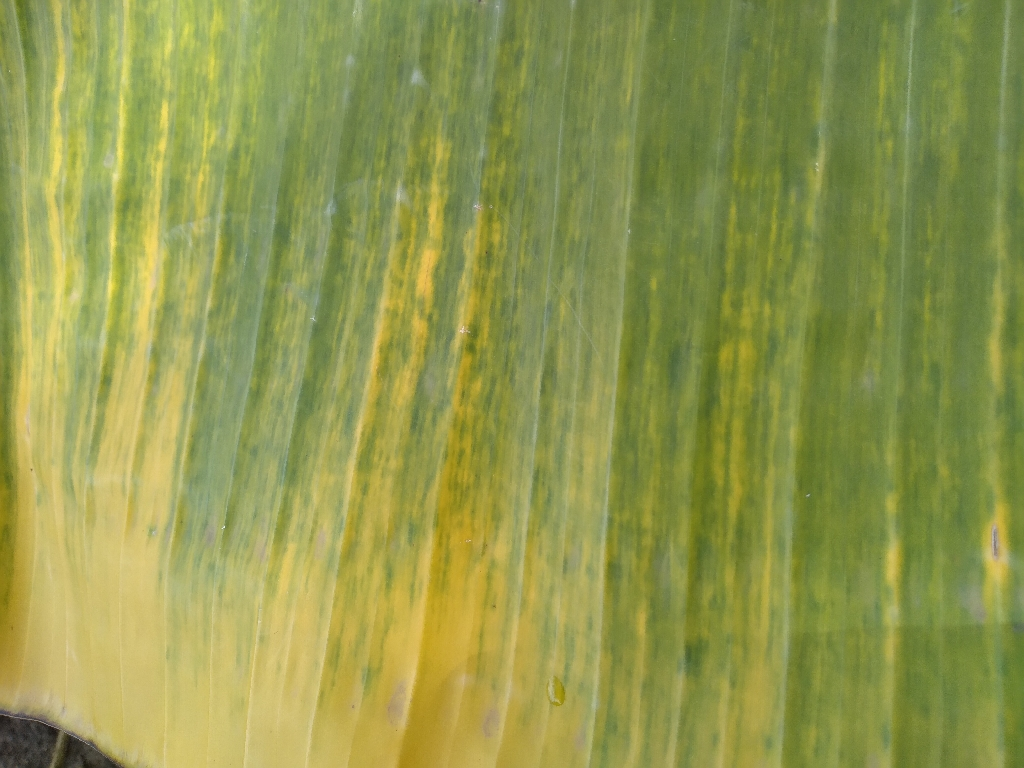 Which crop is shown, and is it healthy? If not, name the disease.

banana, fusarium wilt race 1
